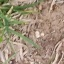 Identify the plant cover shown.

grass
